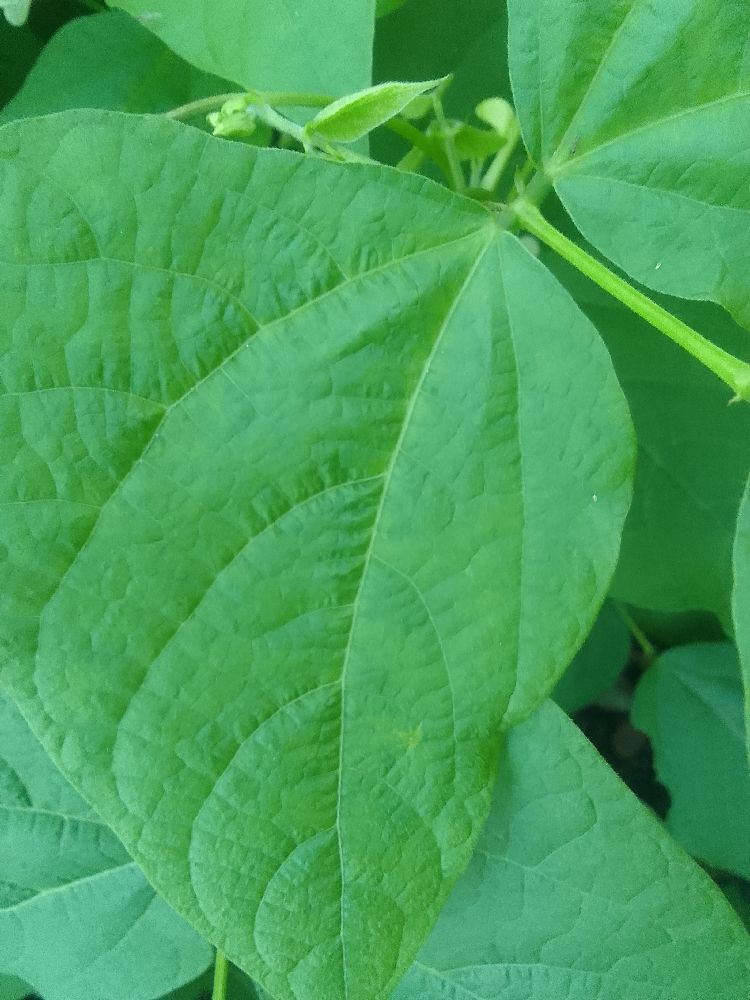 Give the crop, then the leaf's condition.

common bean, healthy
